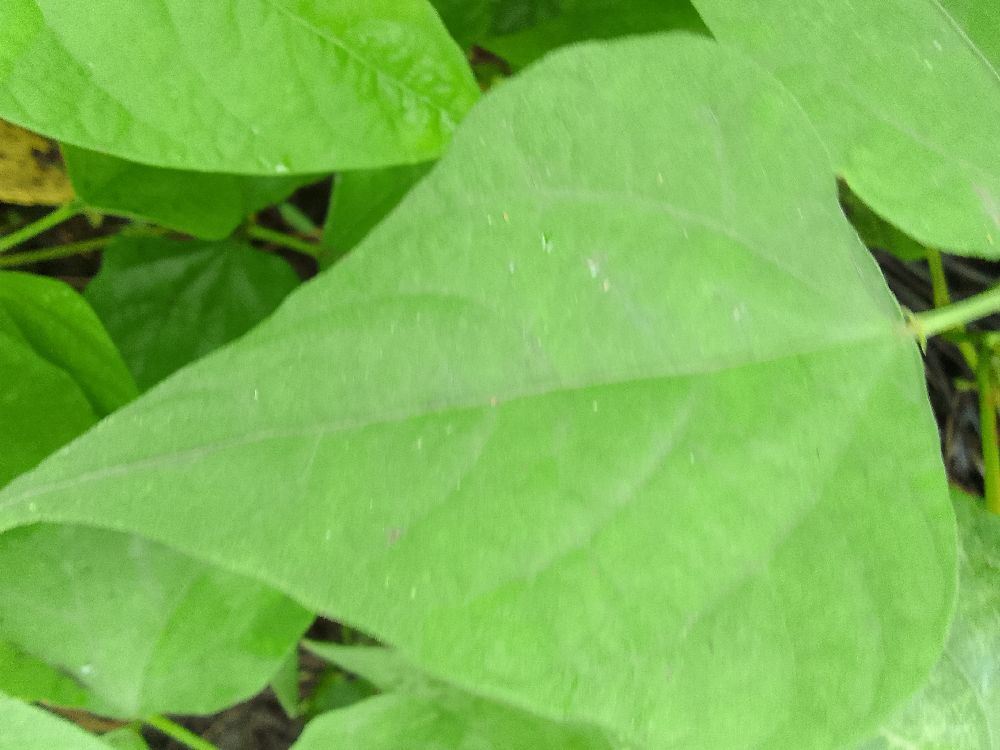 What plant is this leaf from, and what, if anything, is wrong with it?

maize, healthy
